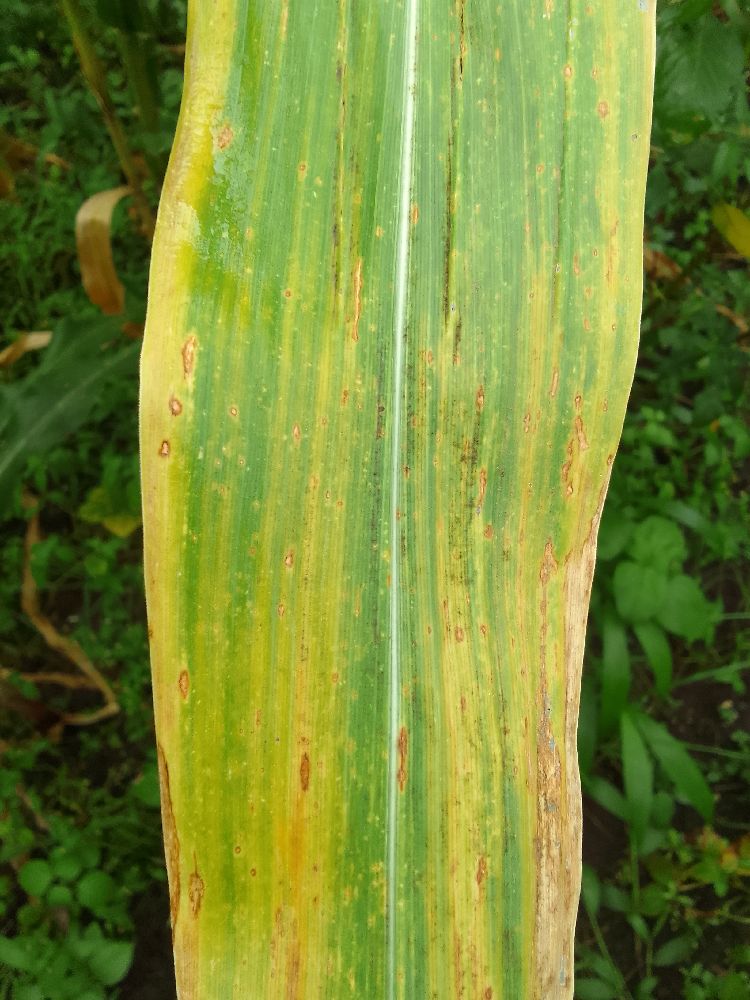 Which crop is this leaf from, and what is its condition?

maize, maize lethal necrosis
